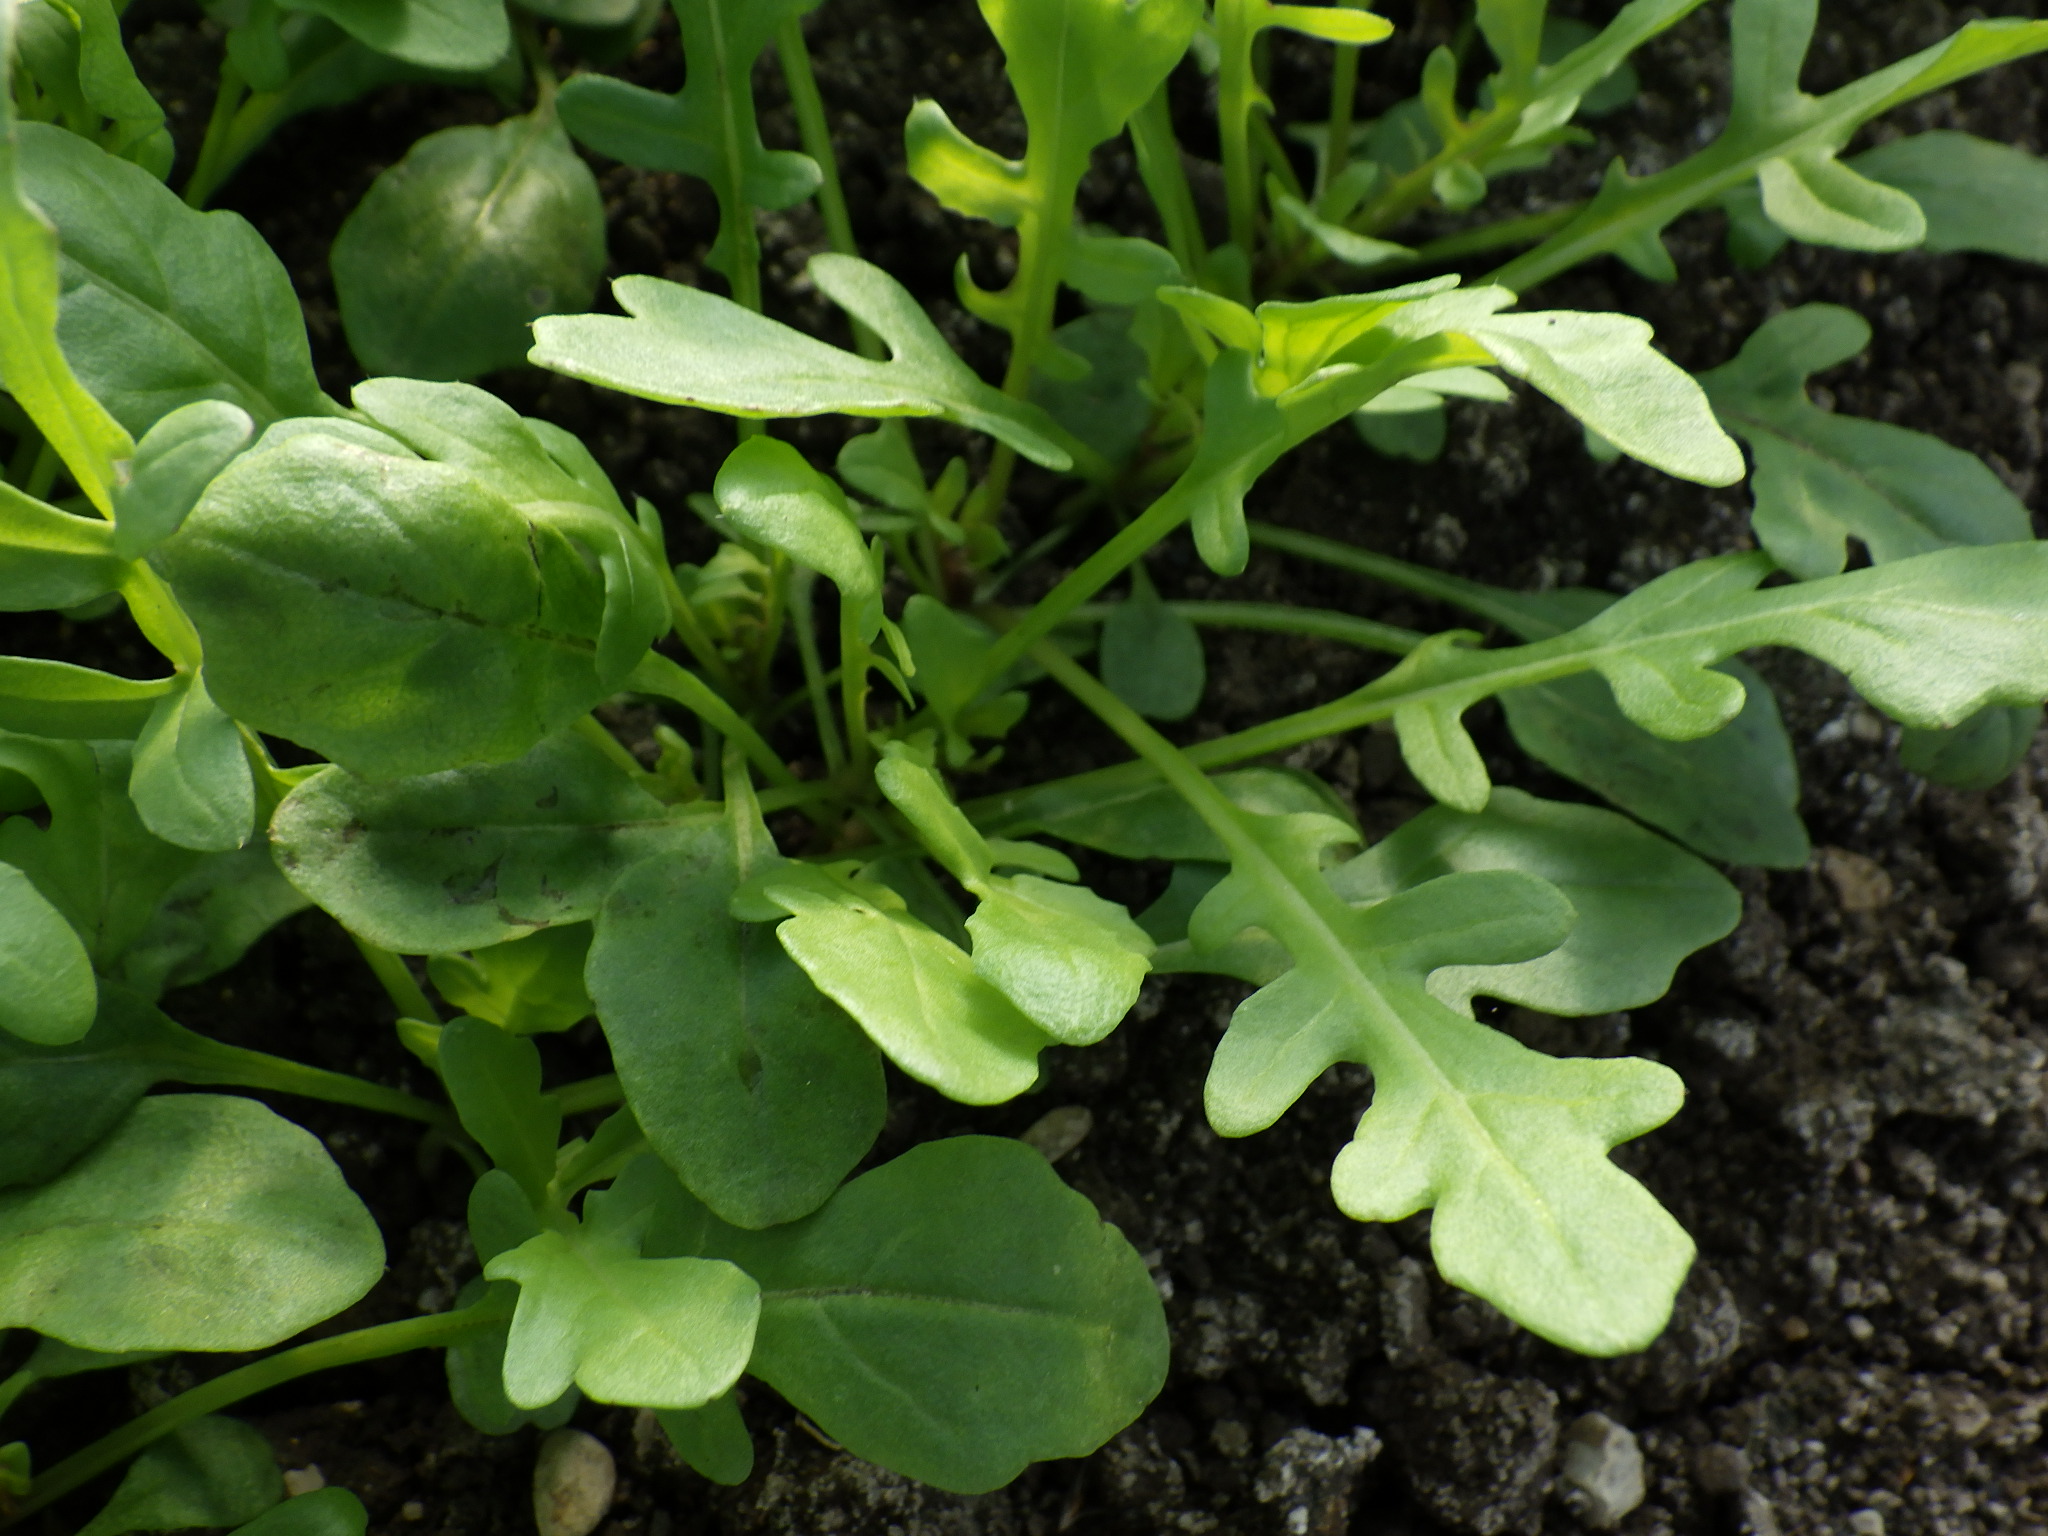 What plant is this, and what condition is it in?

rocket, black spot, unknown
